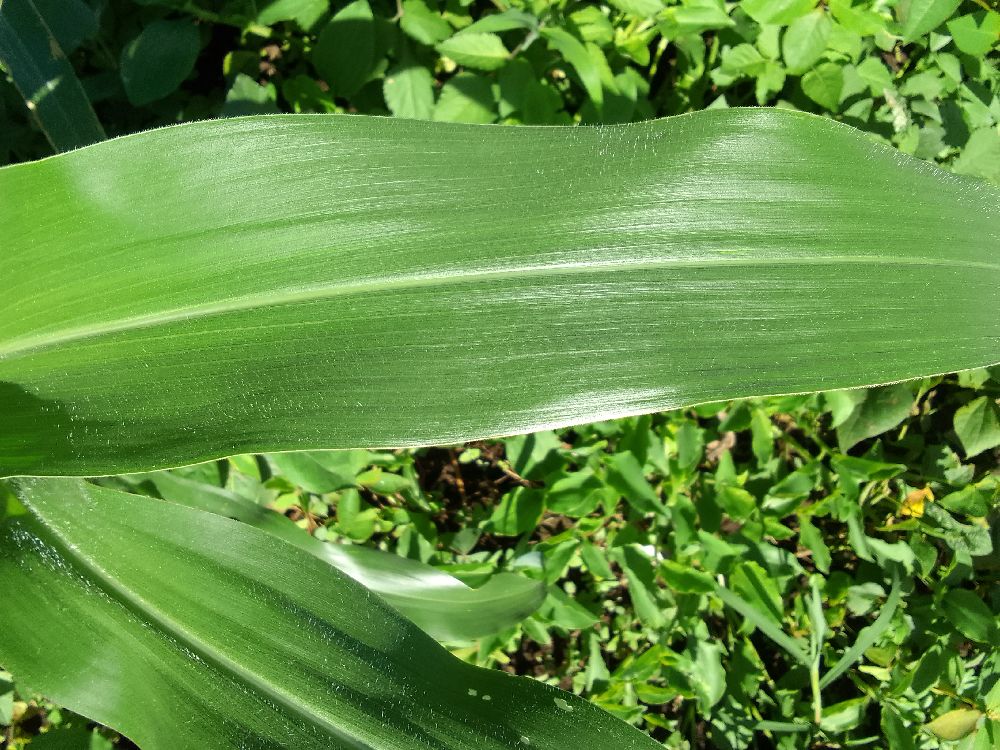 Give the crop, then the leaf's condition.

maize, healthy
